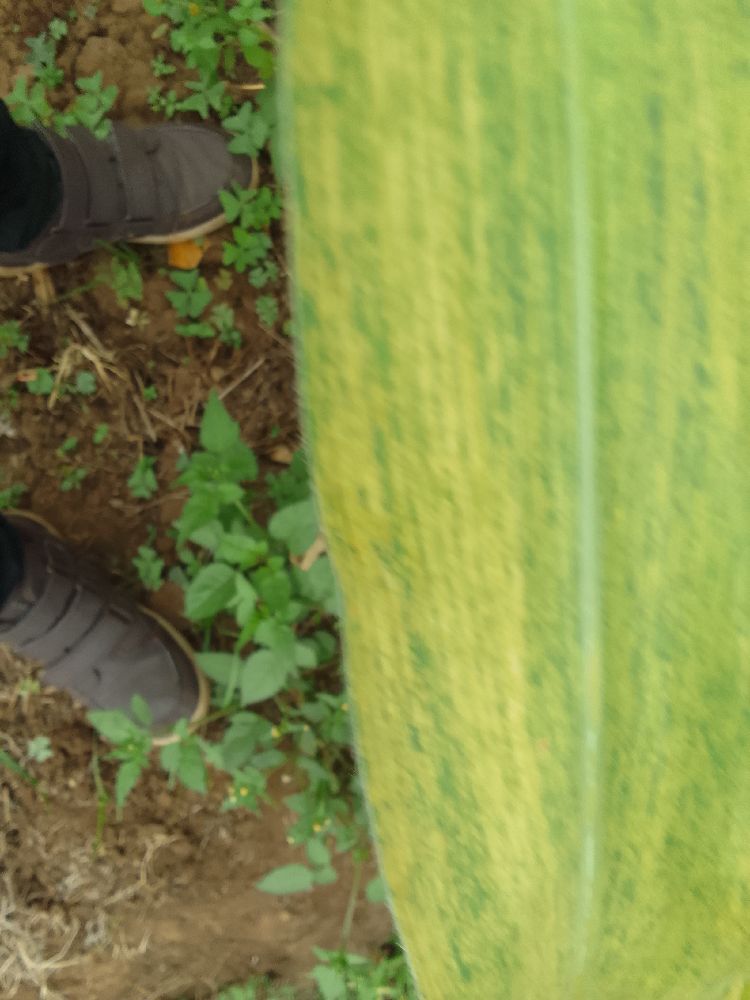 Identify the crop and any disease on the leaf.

maize, maize lethal necrosis
